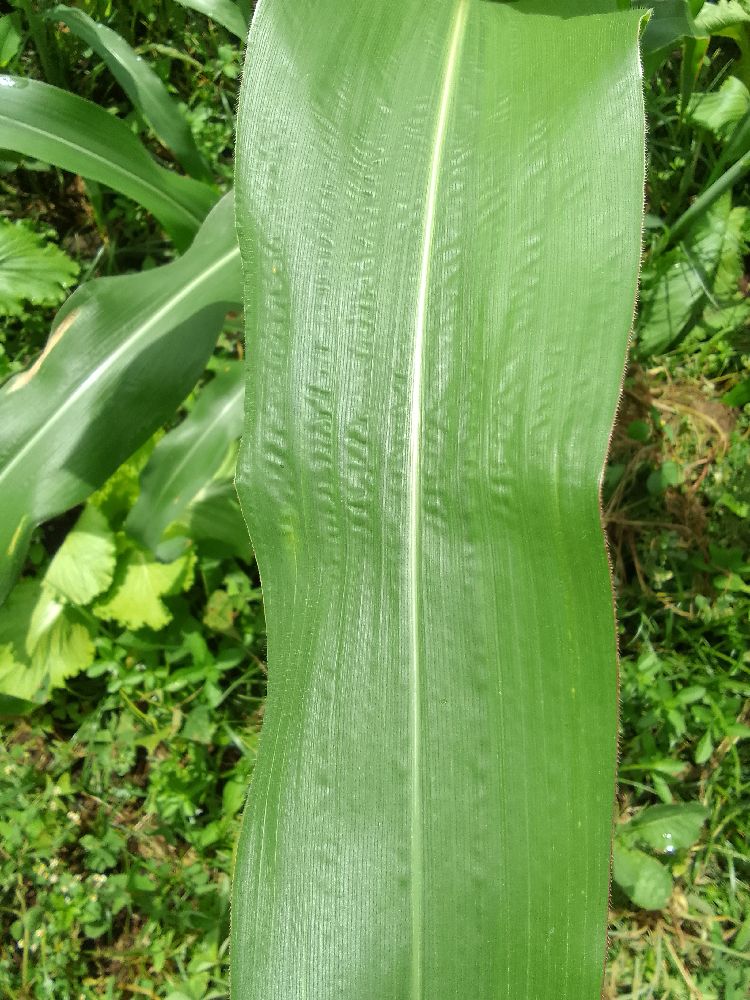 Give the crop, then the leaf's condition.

maize, healthy
